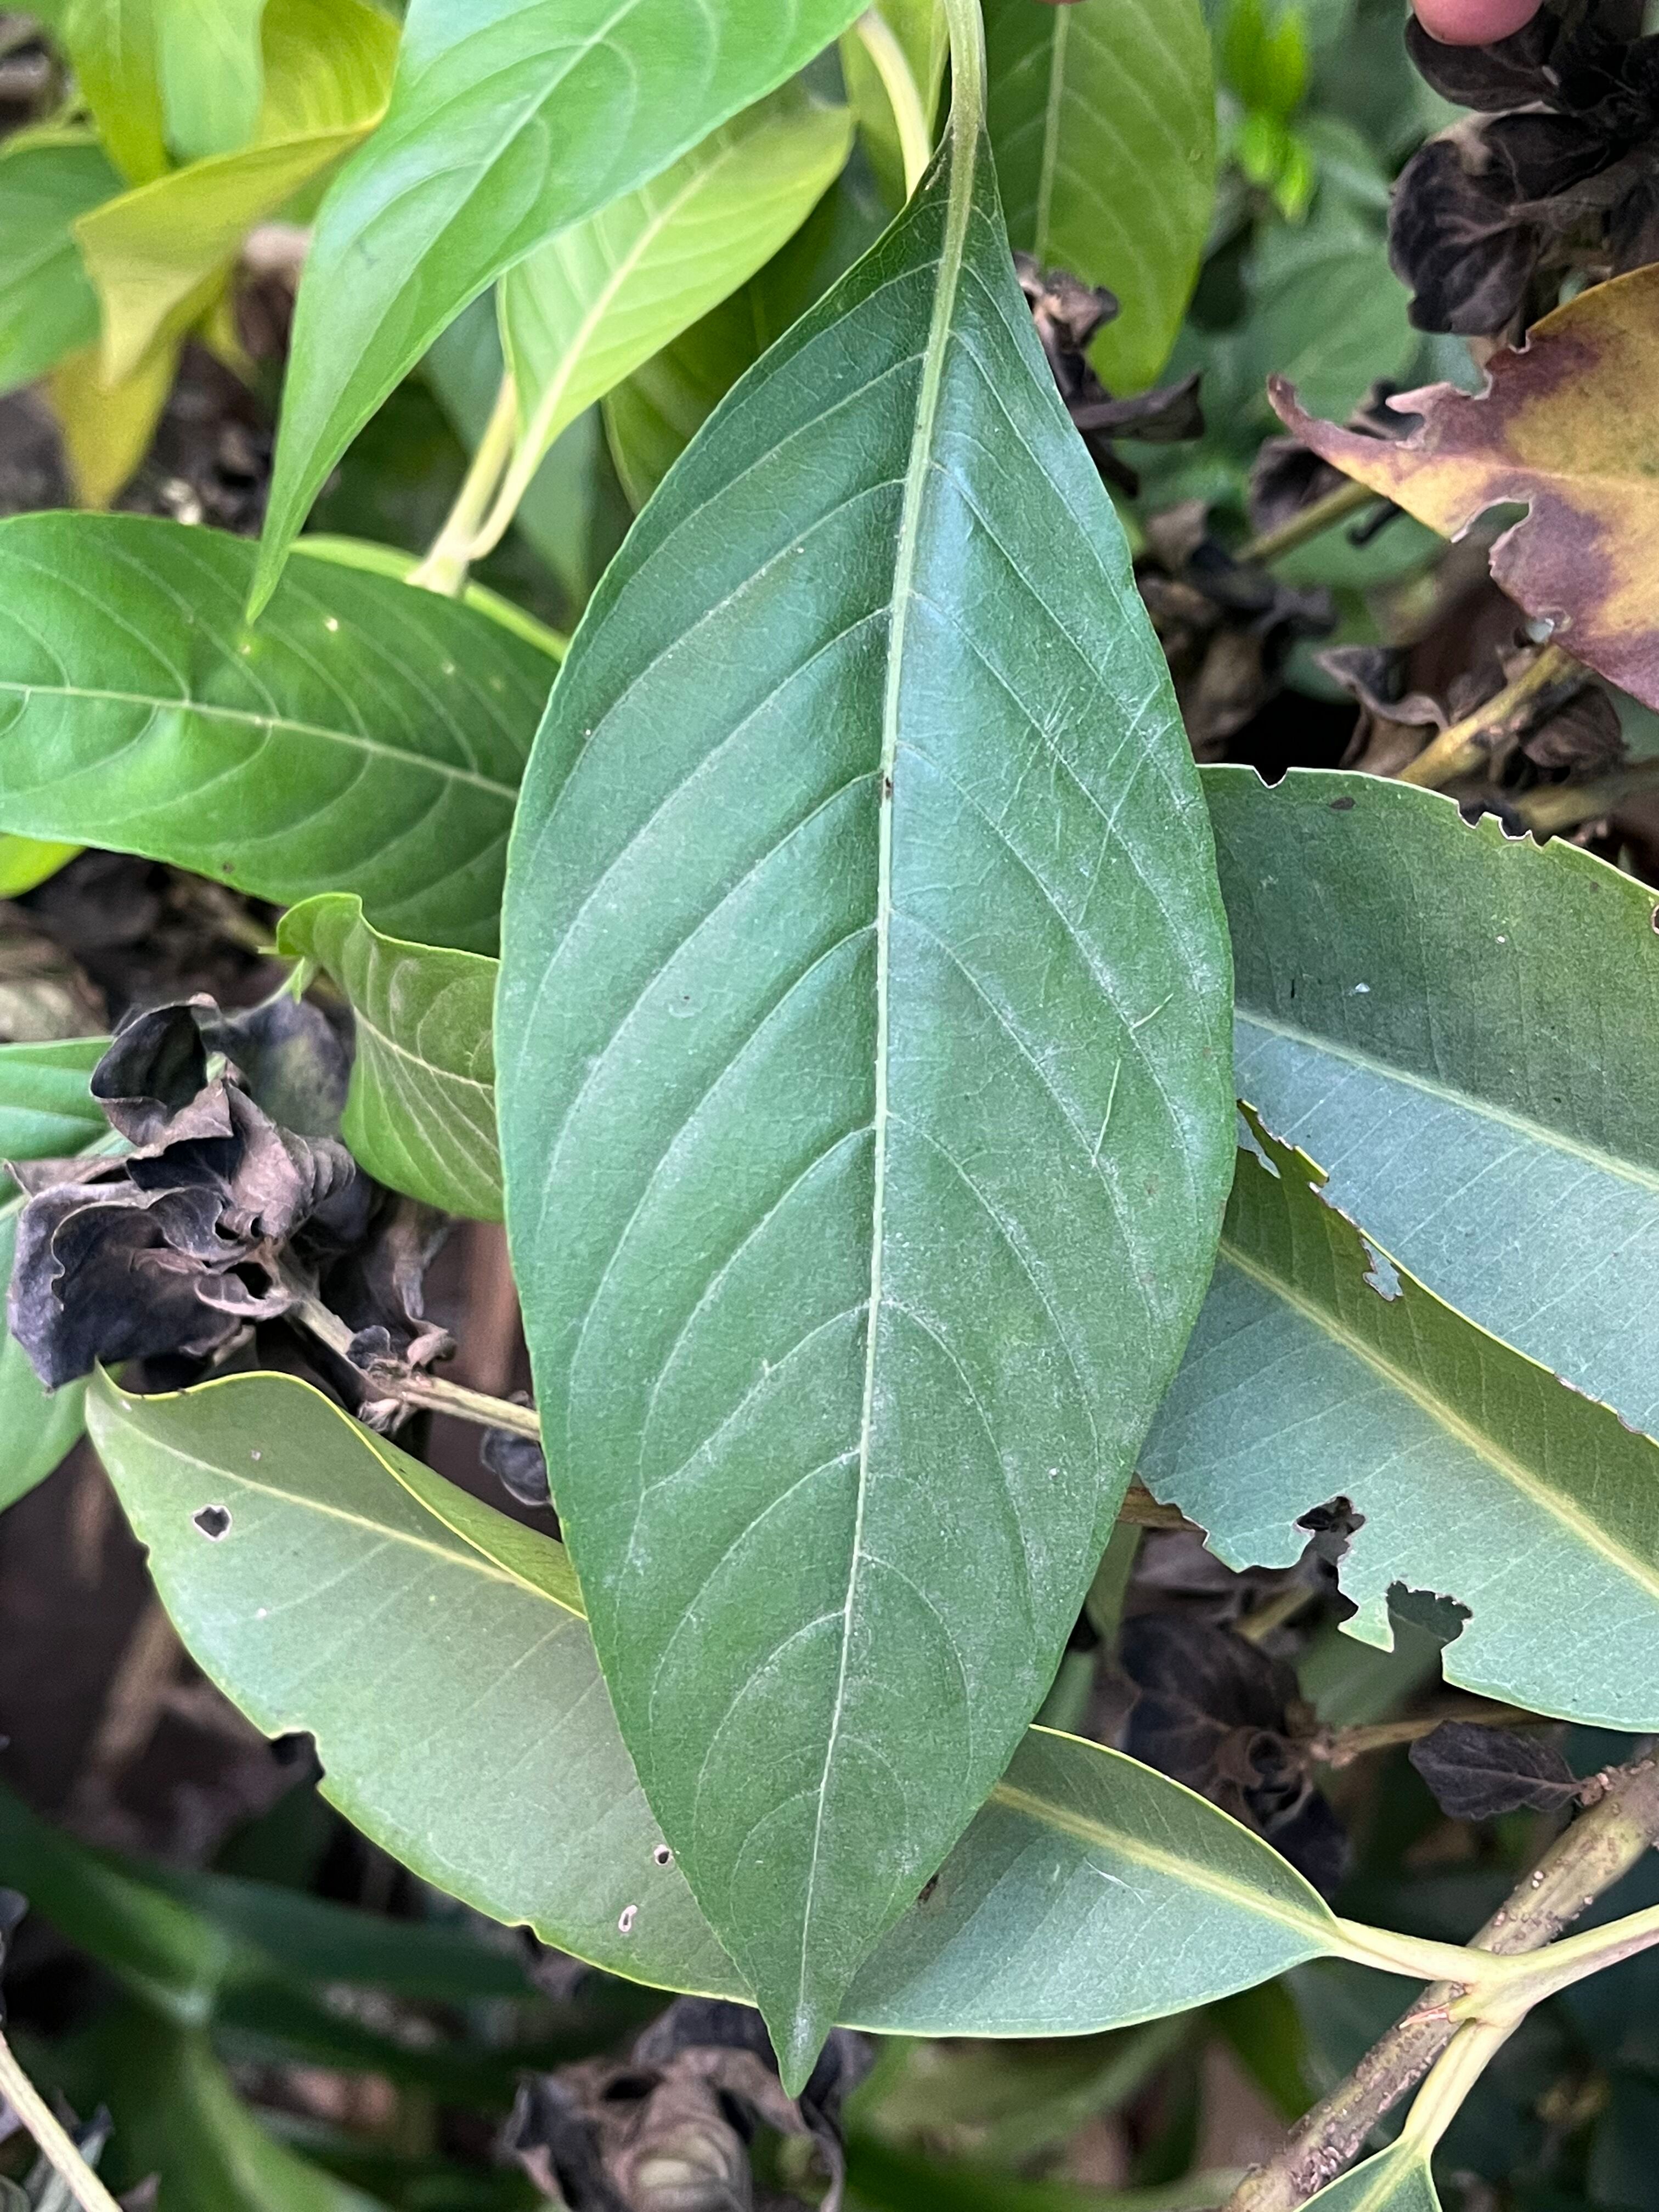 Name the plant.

vasaka
